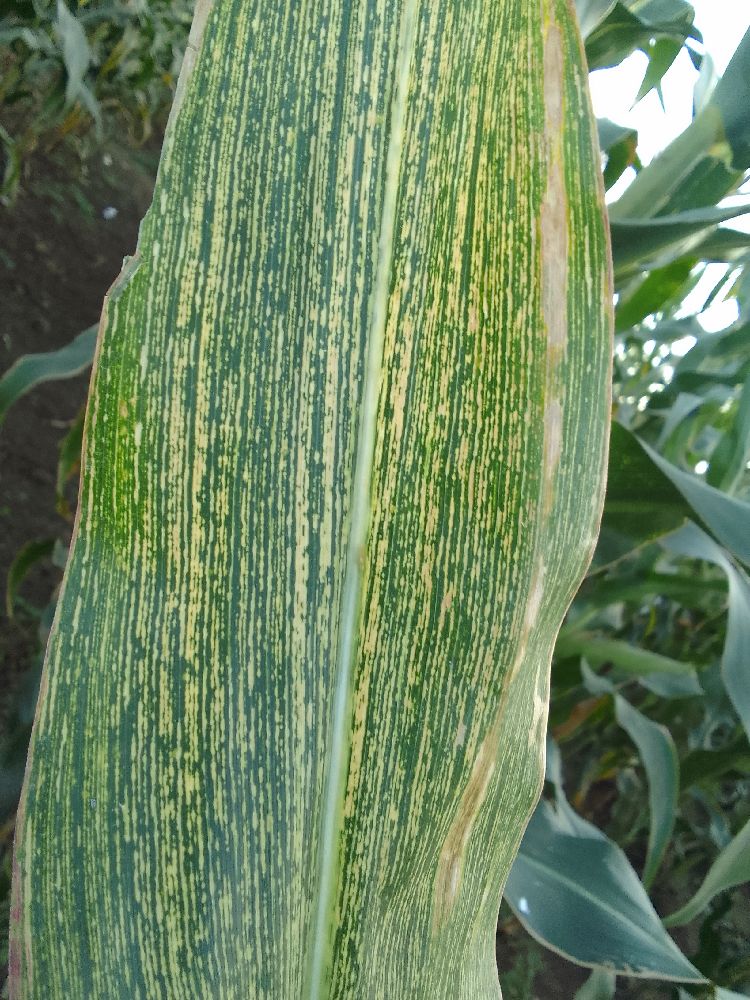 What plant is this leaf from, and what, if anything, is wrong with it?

maize, maize streak virus
